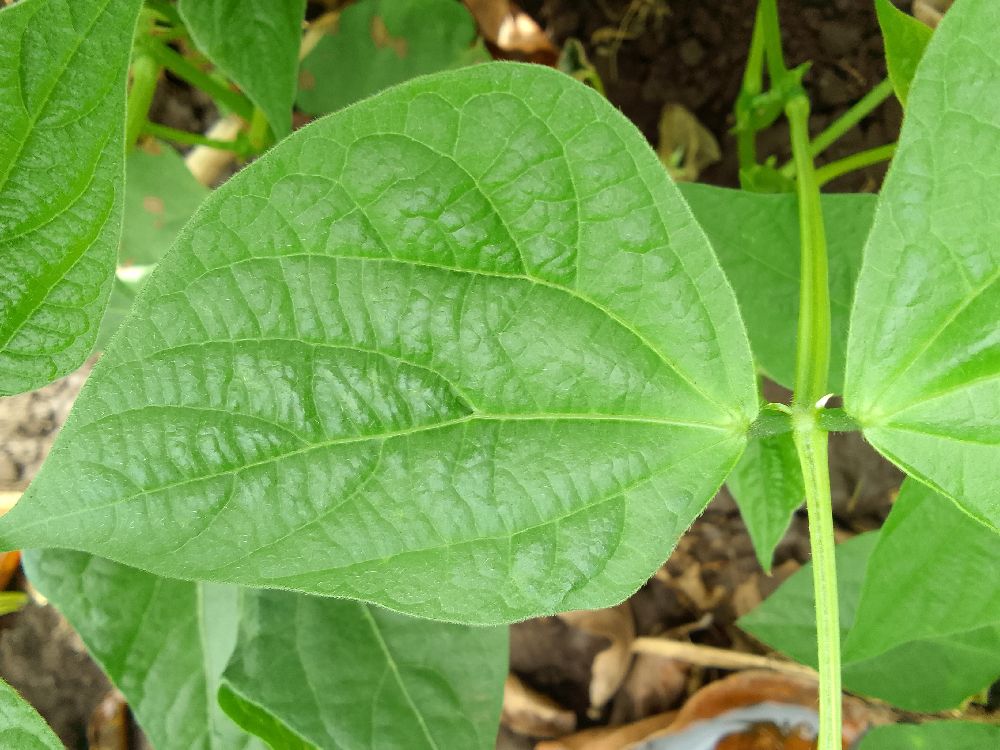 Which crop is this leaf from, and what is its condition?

common bean, healthy
